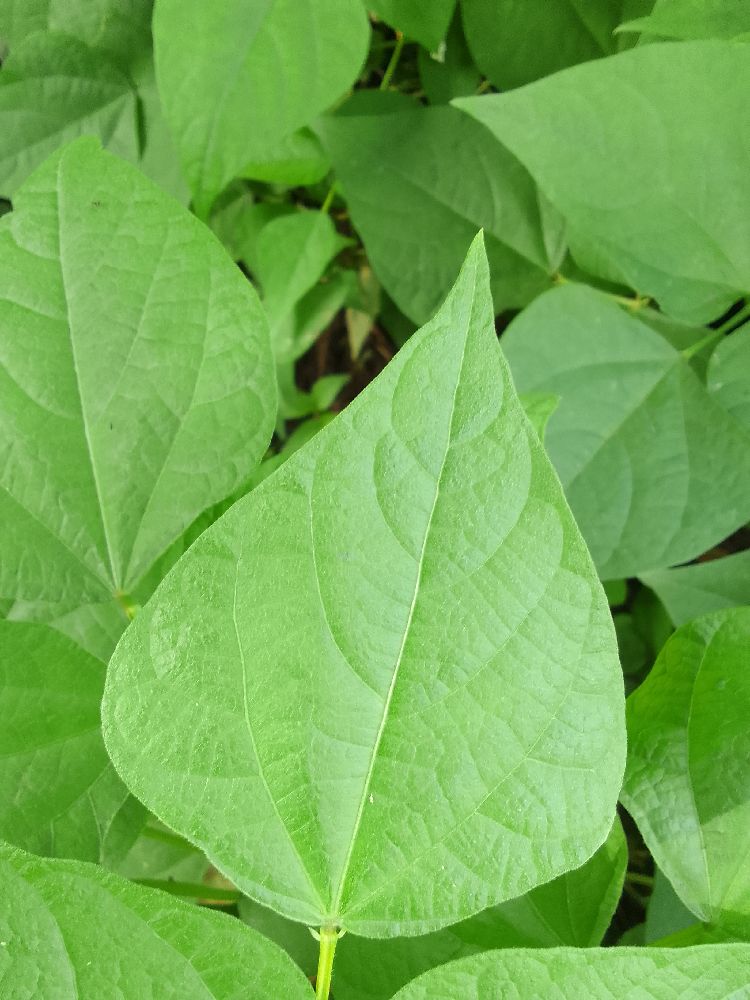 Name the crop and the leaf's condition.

common bean, healthy
